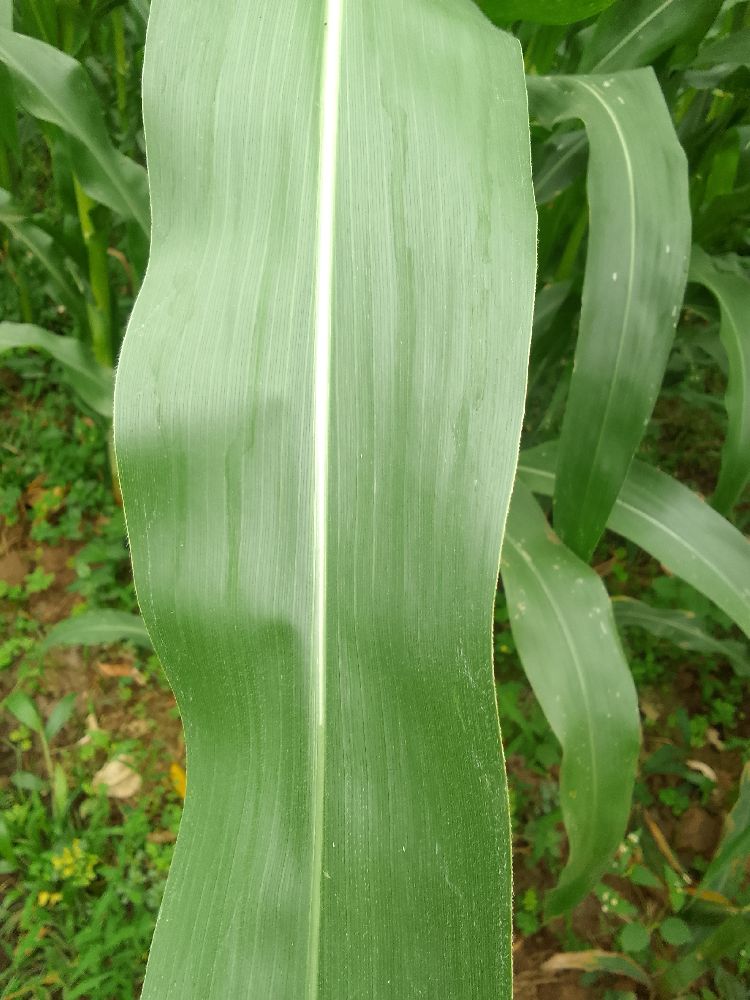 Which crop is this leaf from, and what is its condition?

maize, healthy
